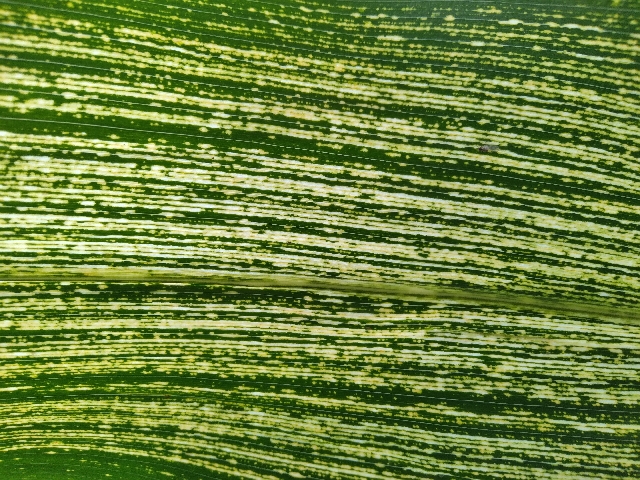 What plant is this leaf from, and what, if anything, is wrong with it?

maize, maize streak virus
